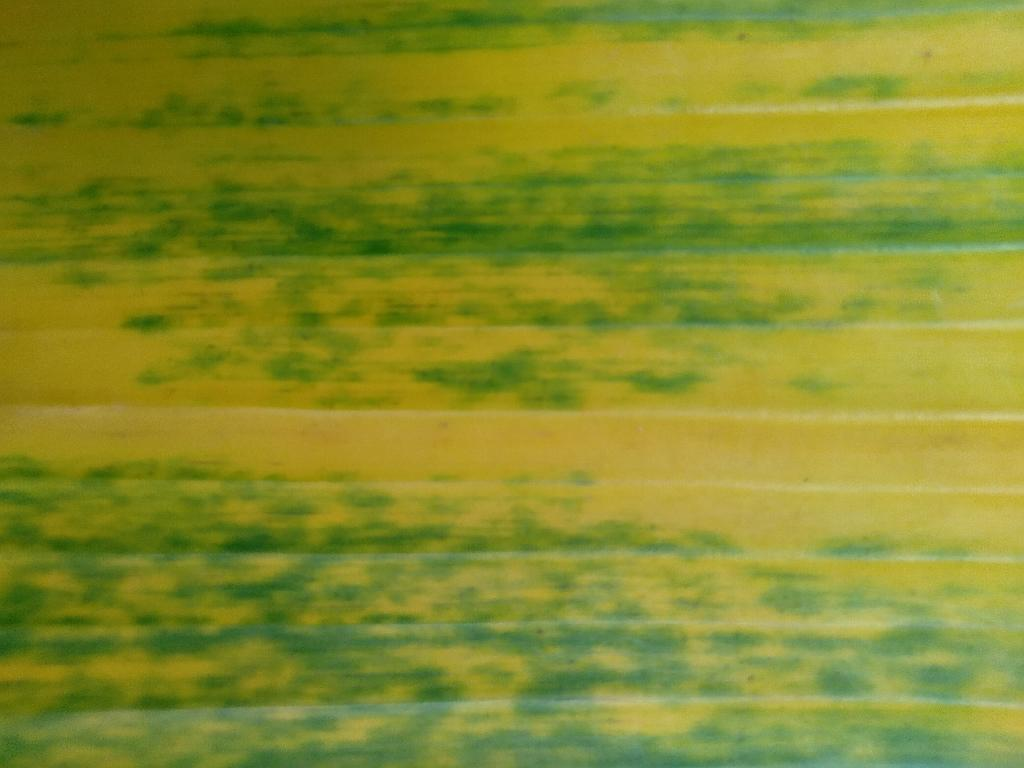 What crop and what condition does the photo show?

banana, fusarium wilt race 1
